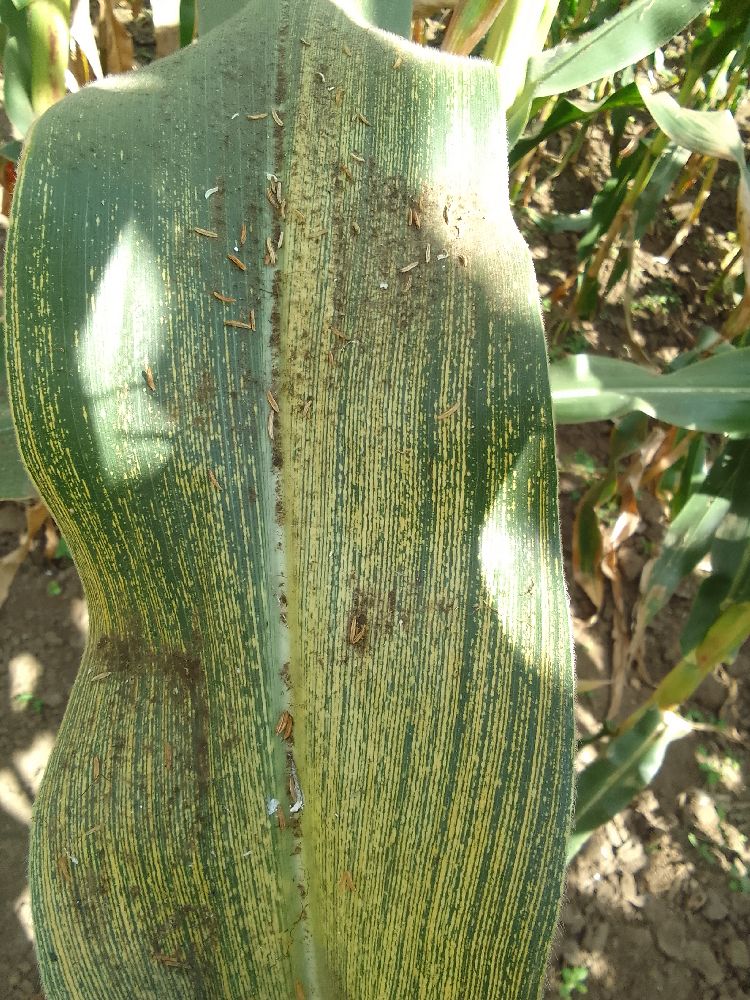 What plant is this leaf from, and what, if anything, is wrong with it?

maize, maize streak virus
